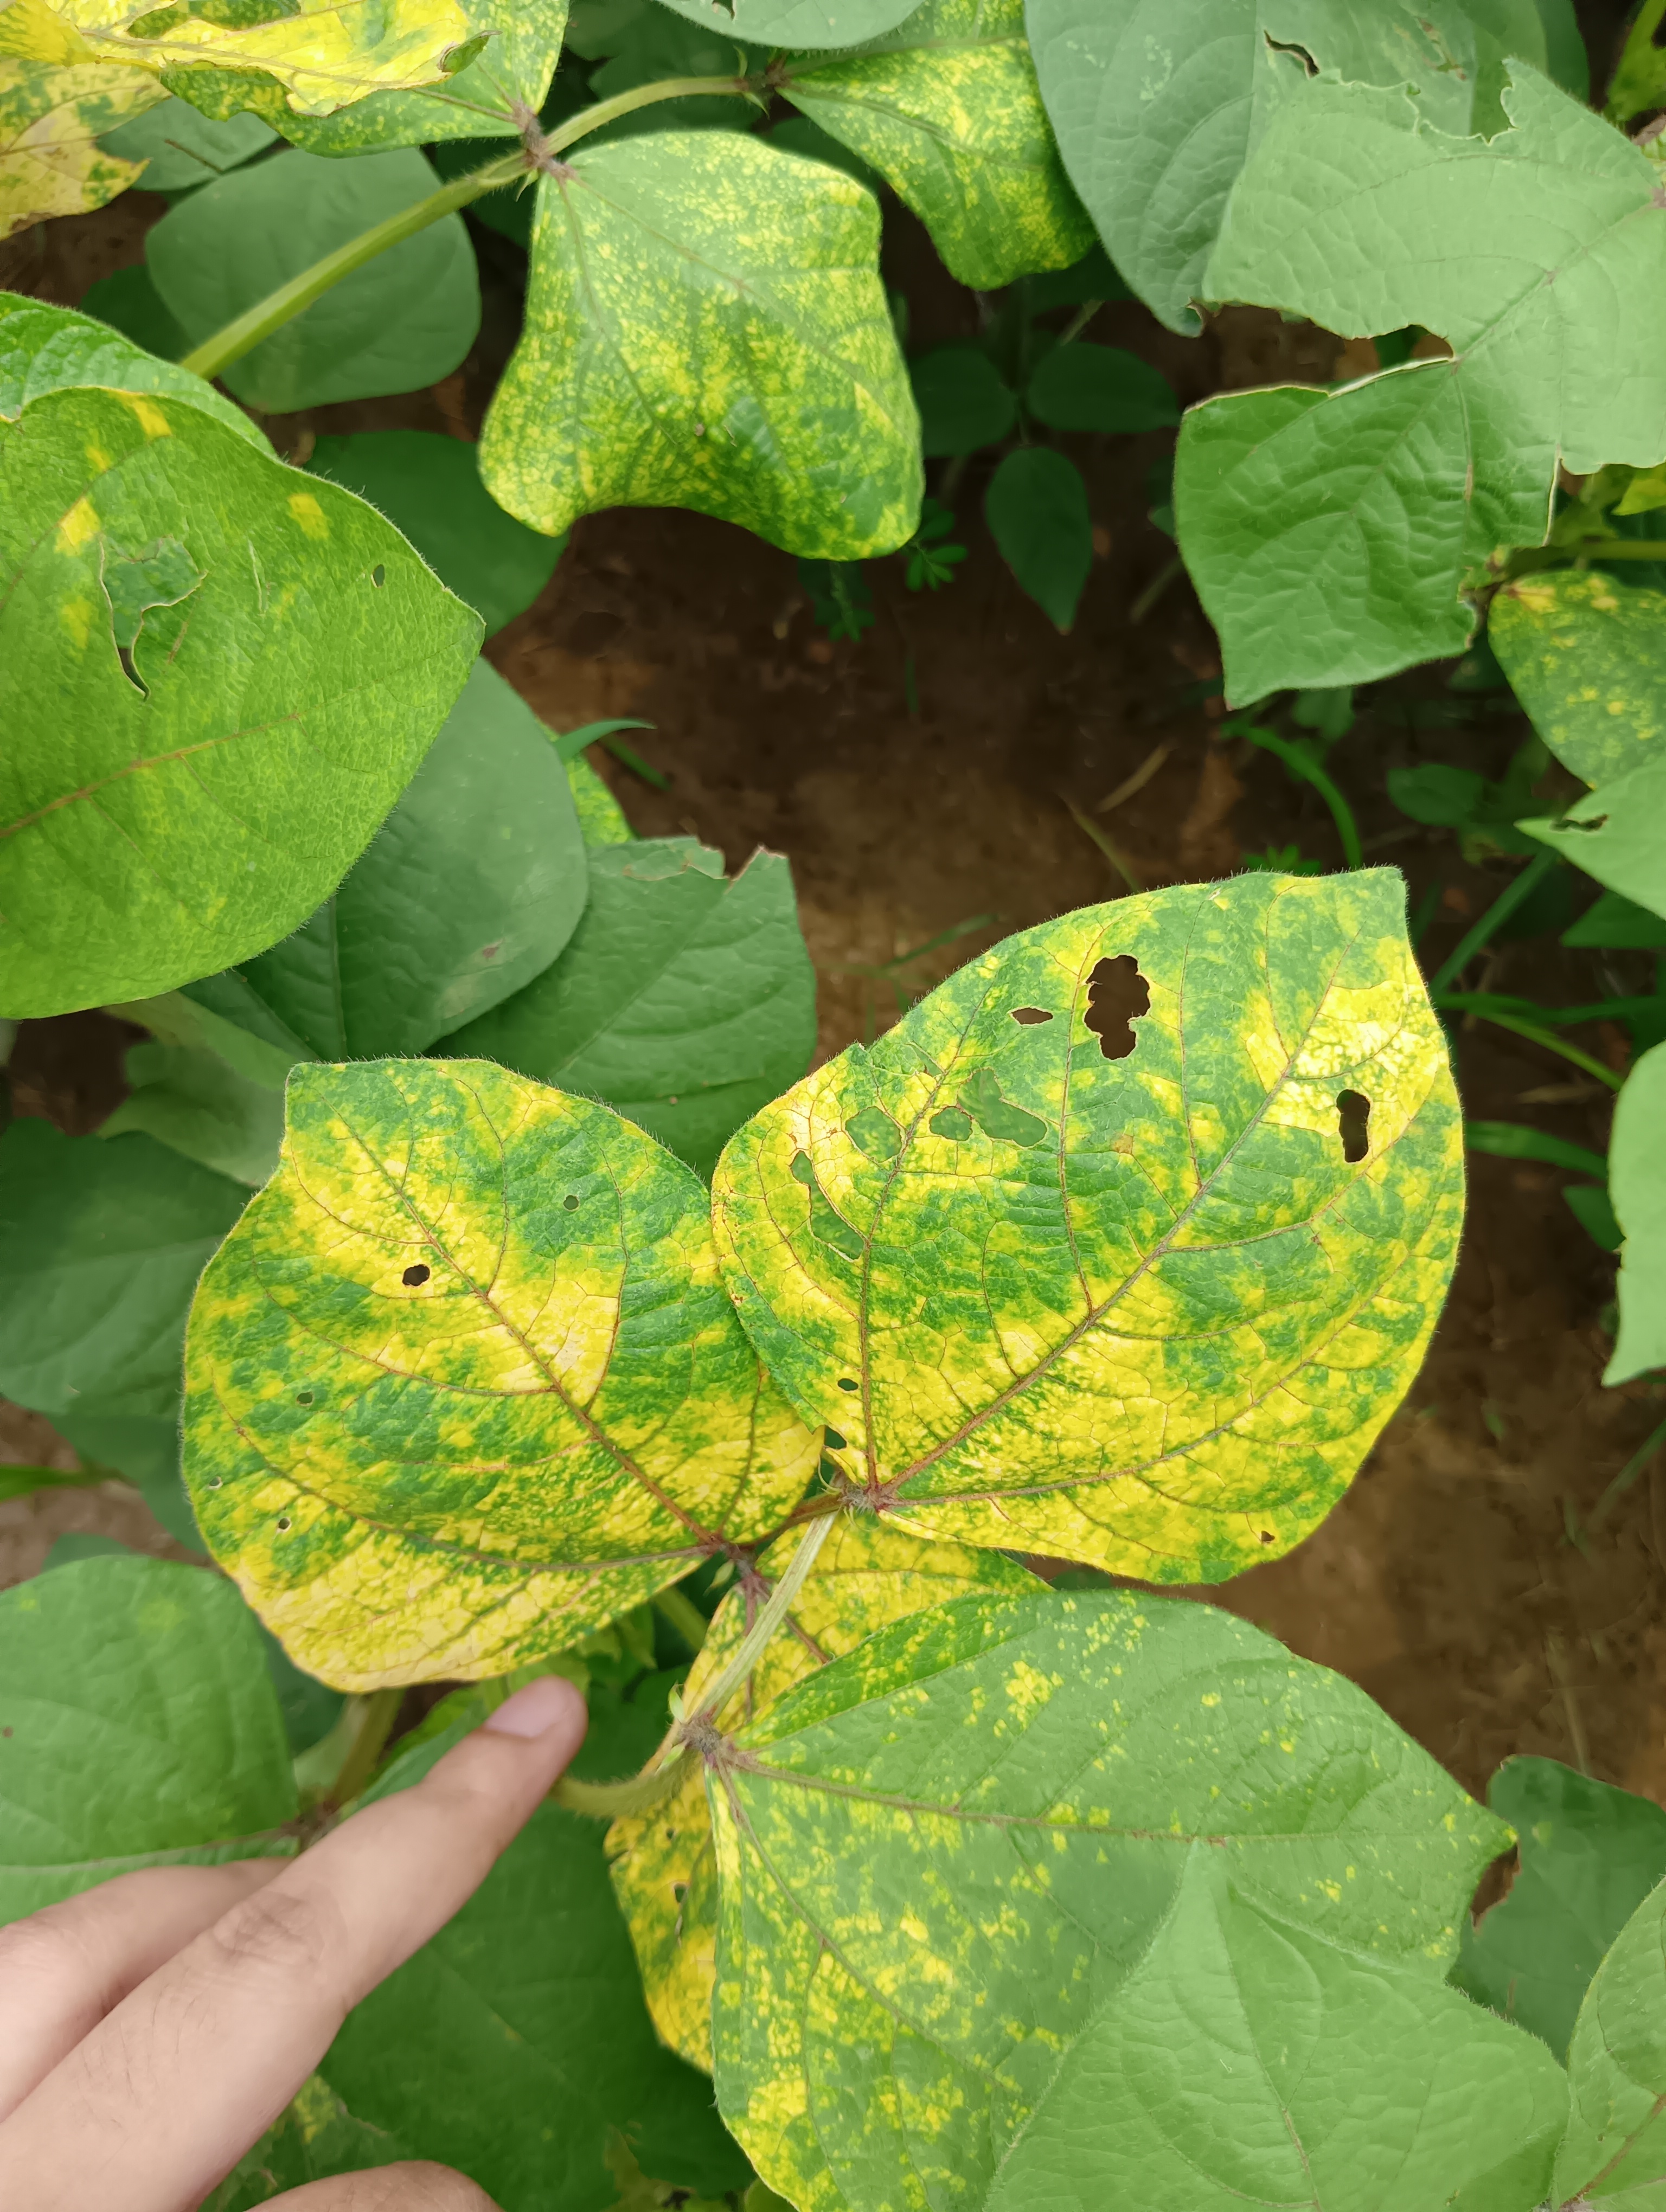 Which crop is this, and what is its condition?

mungbean, yellow mosaic
